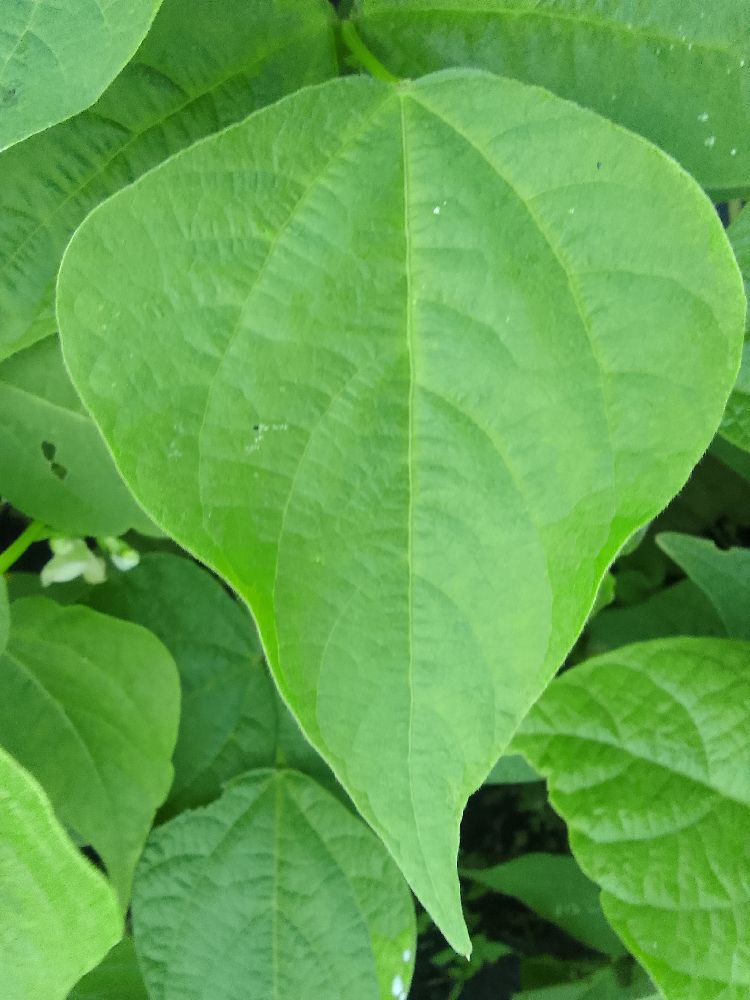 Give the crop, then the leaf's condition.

common bean, healthy
